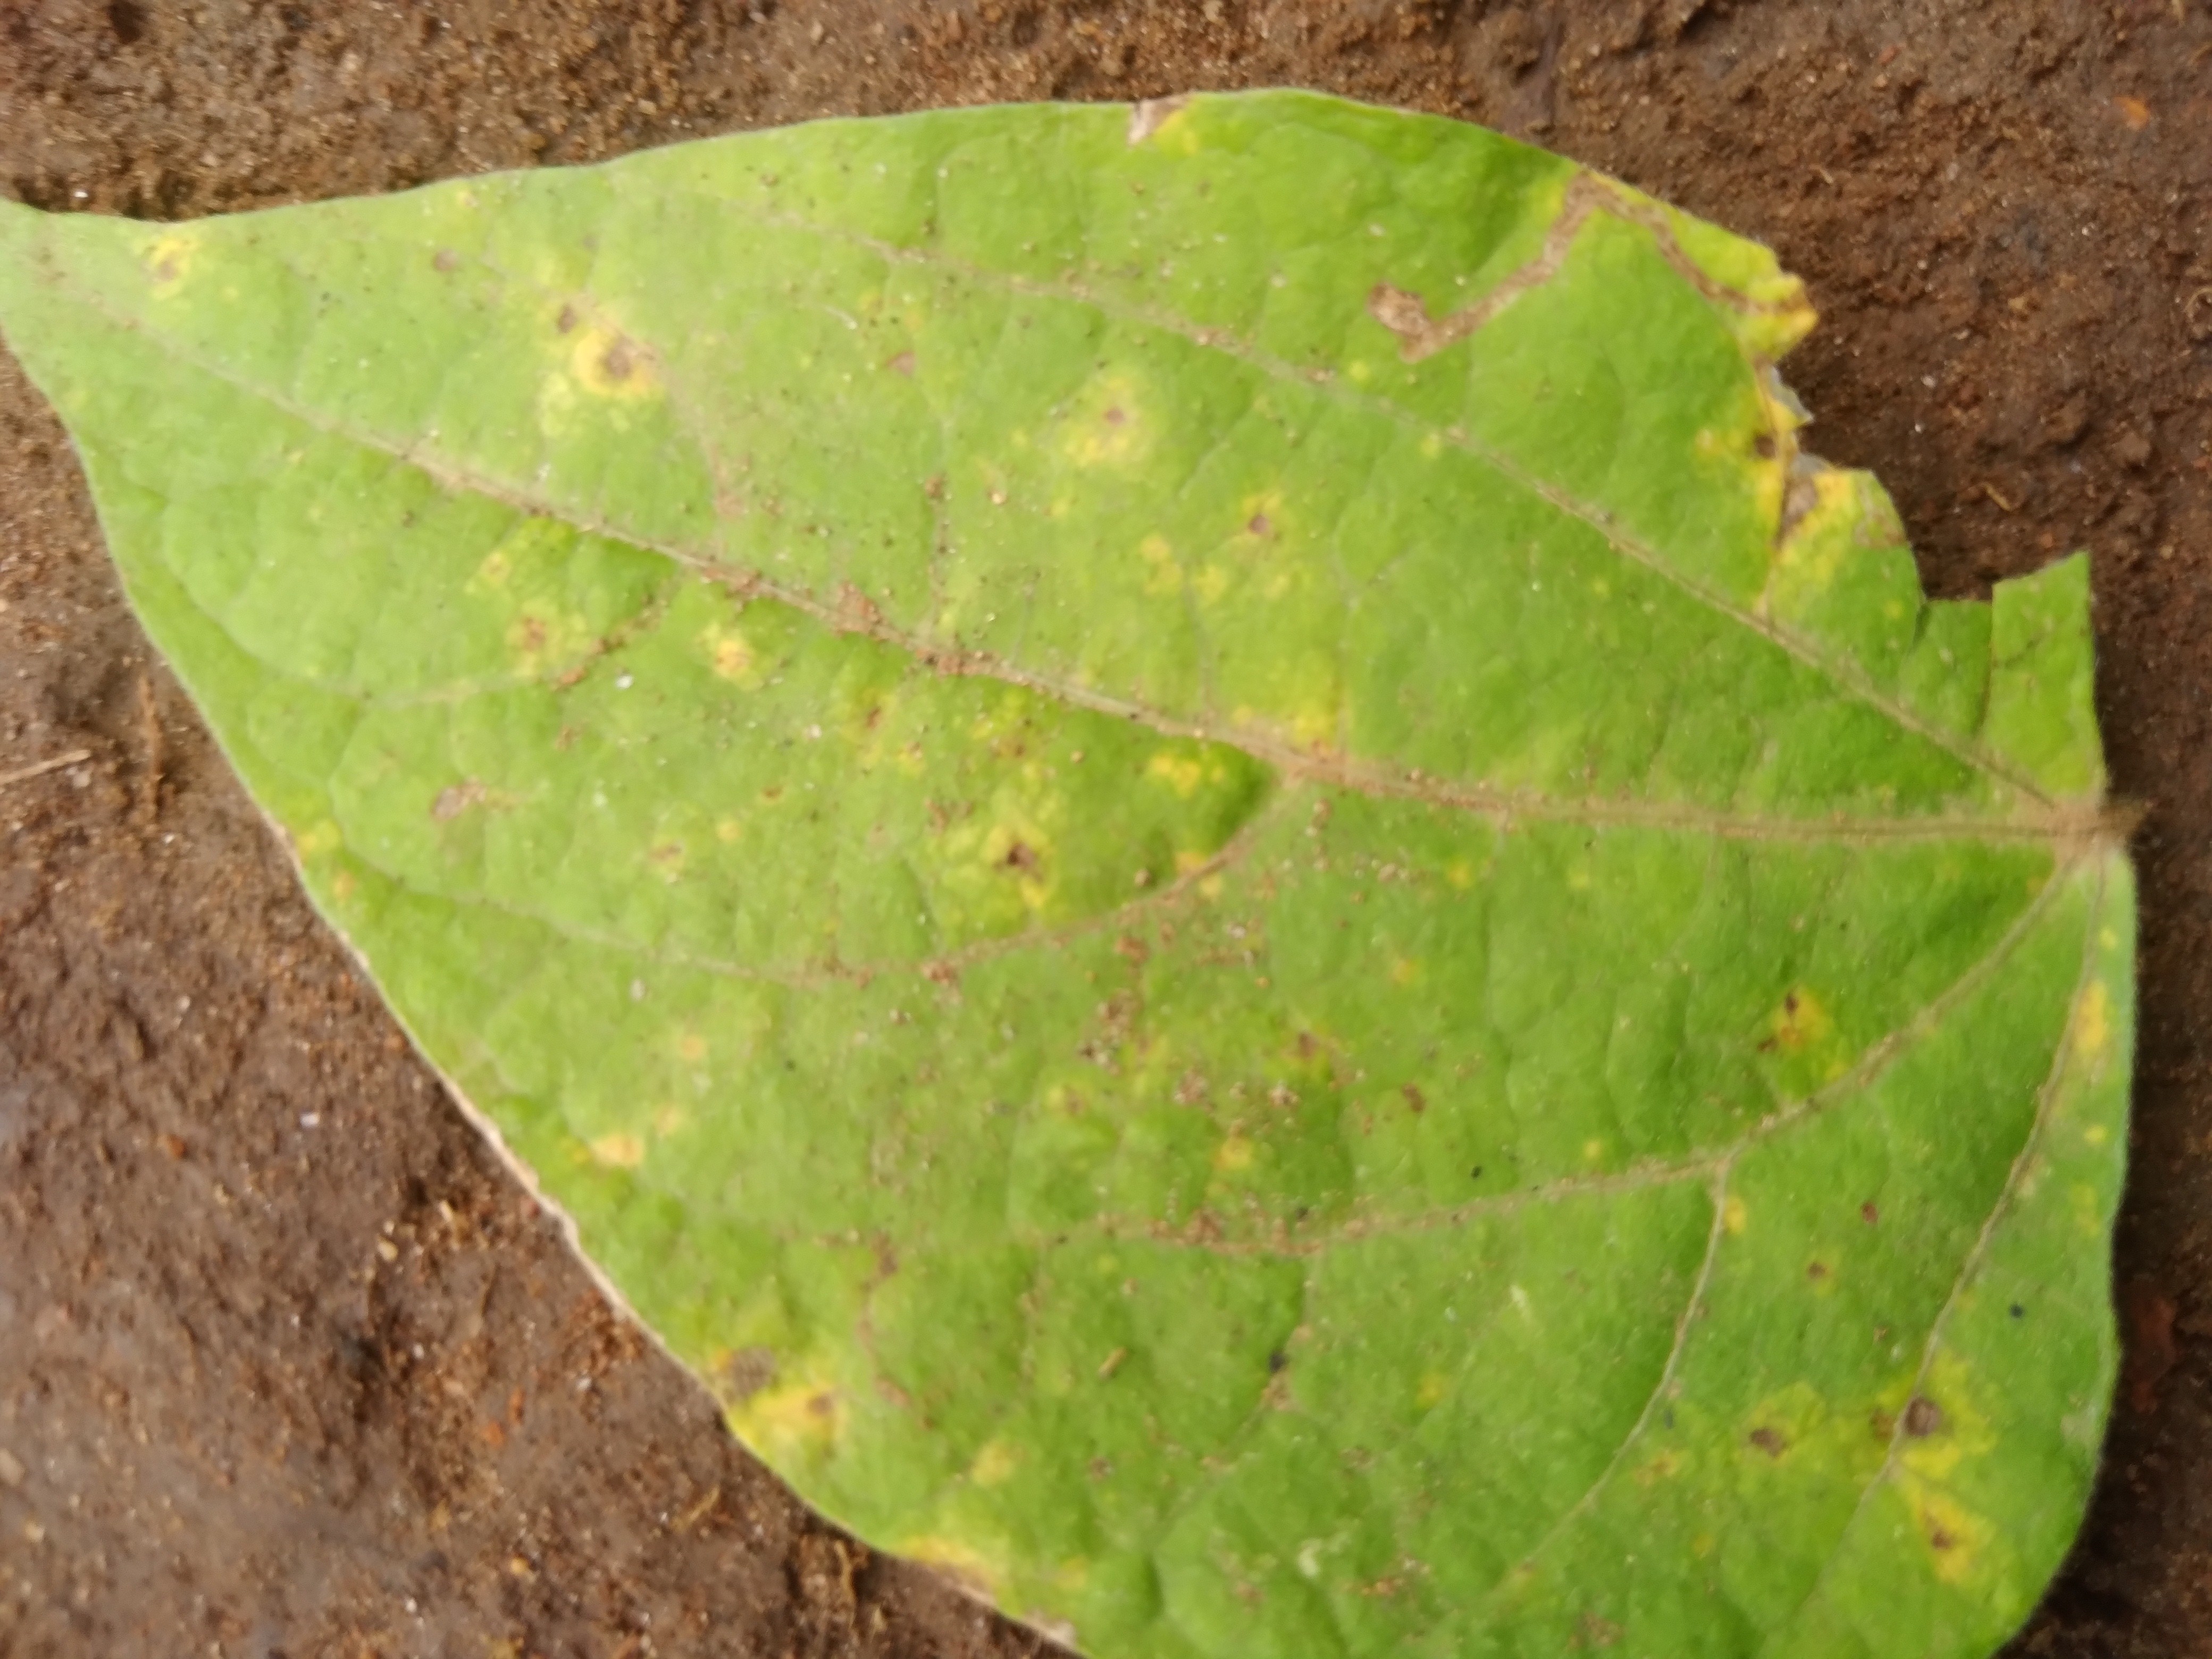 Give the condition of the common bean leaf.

rust
